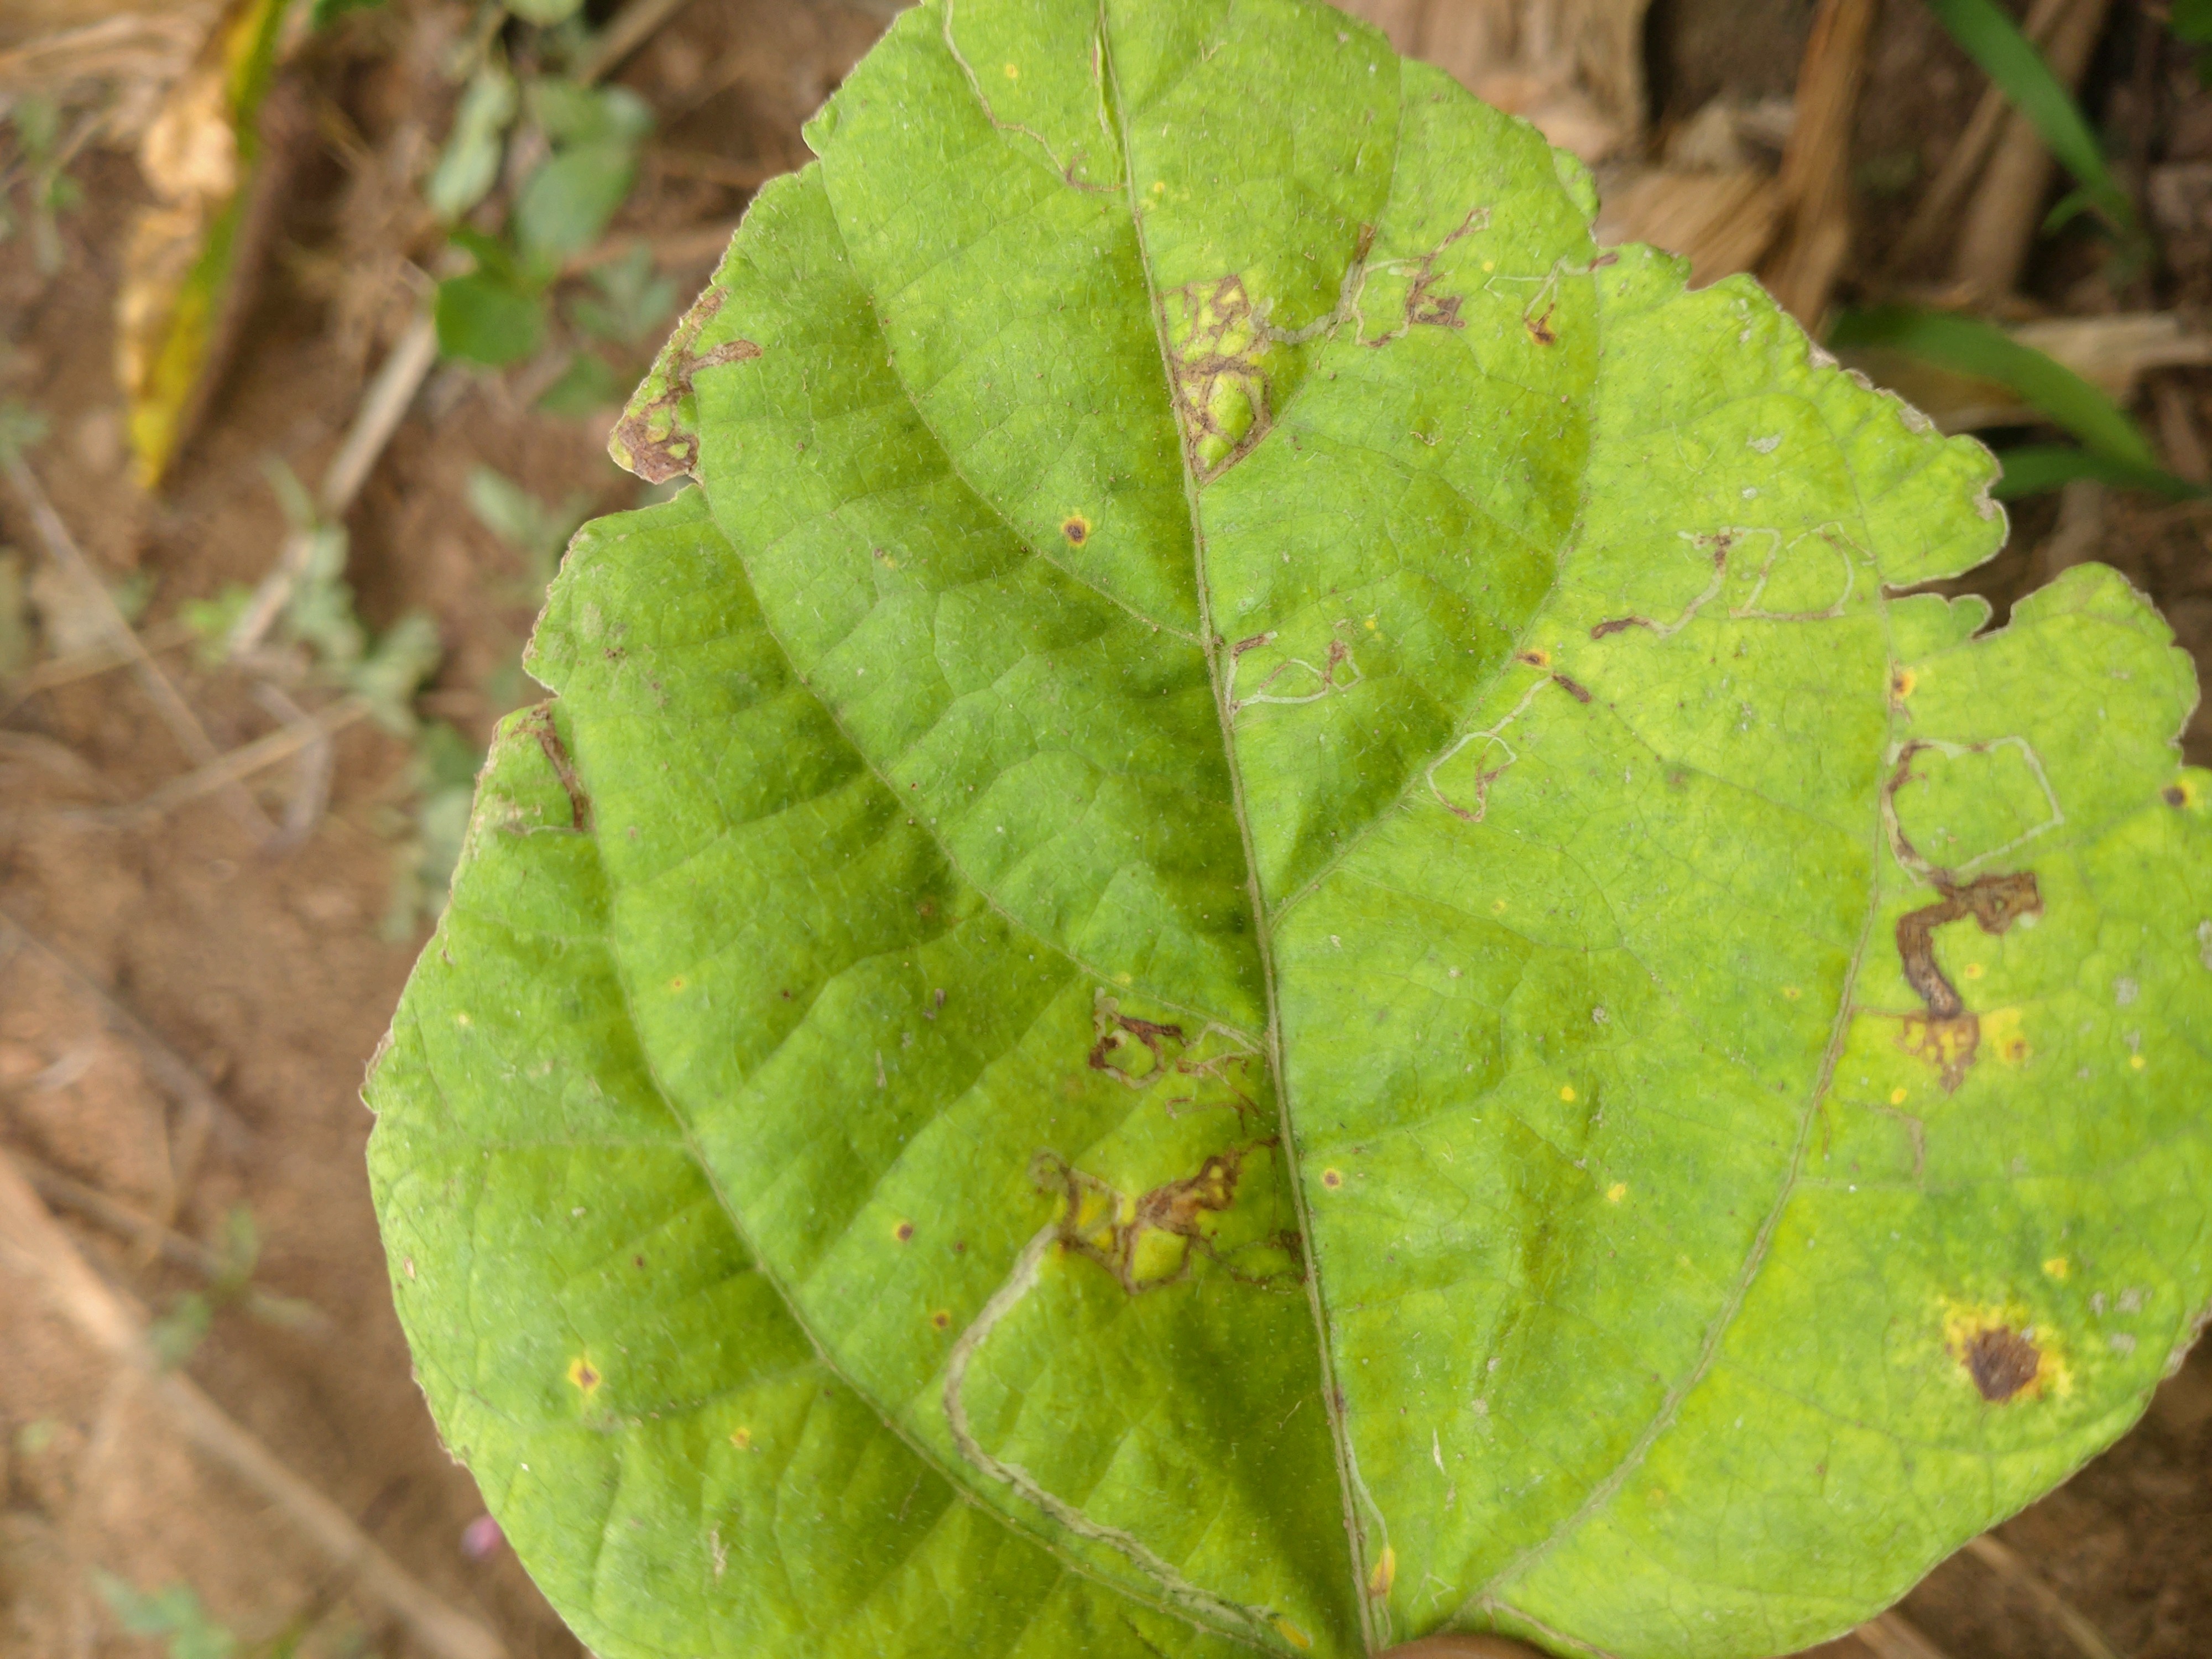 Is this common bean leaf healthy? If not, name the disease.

rust
